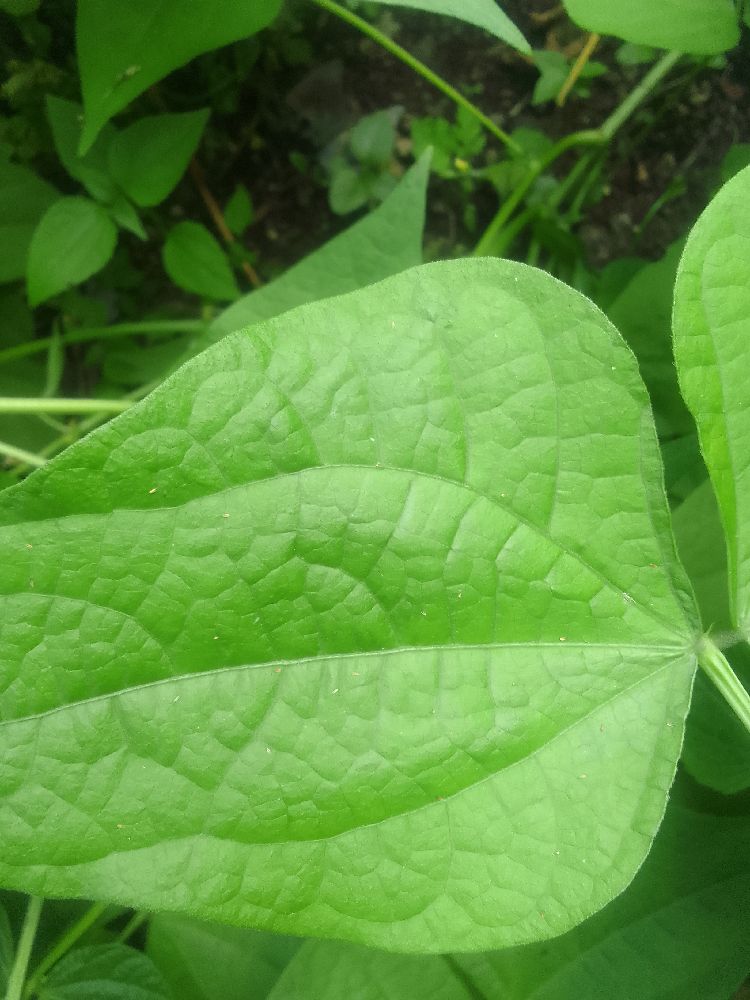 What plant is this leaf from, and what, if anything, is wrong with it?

common bean, healthy
